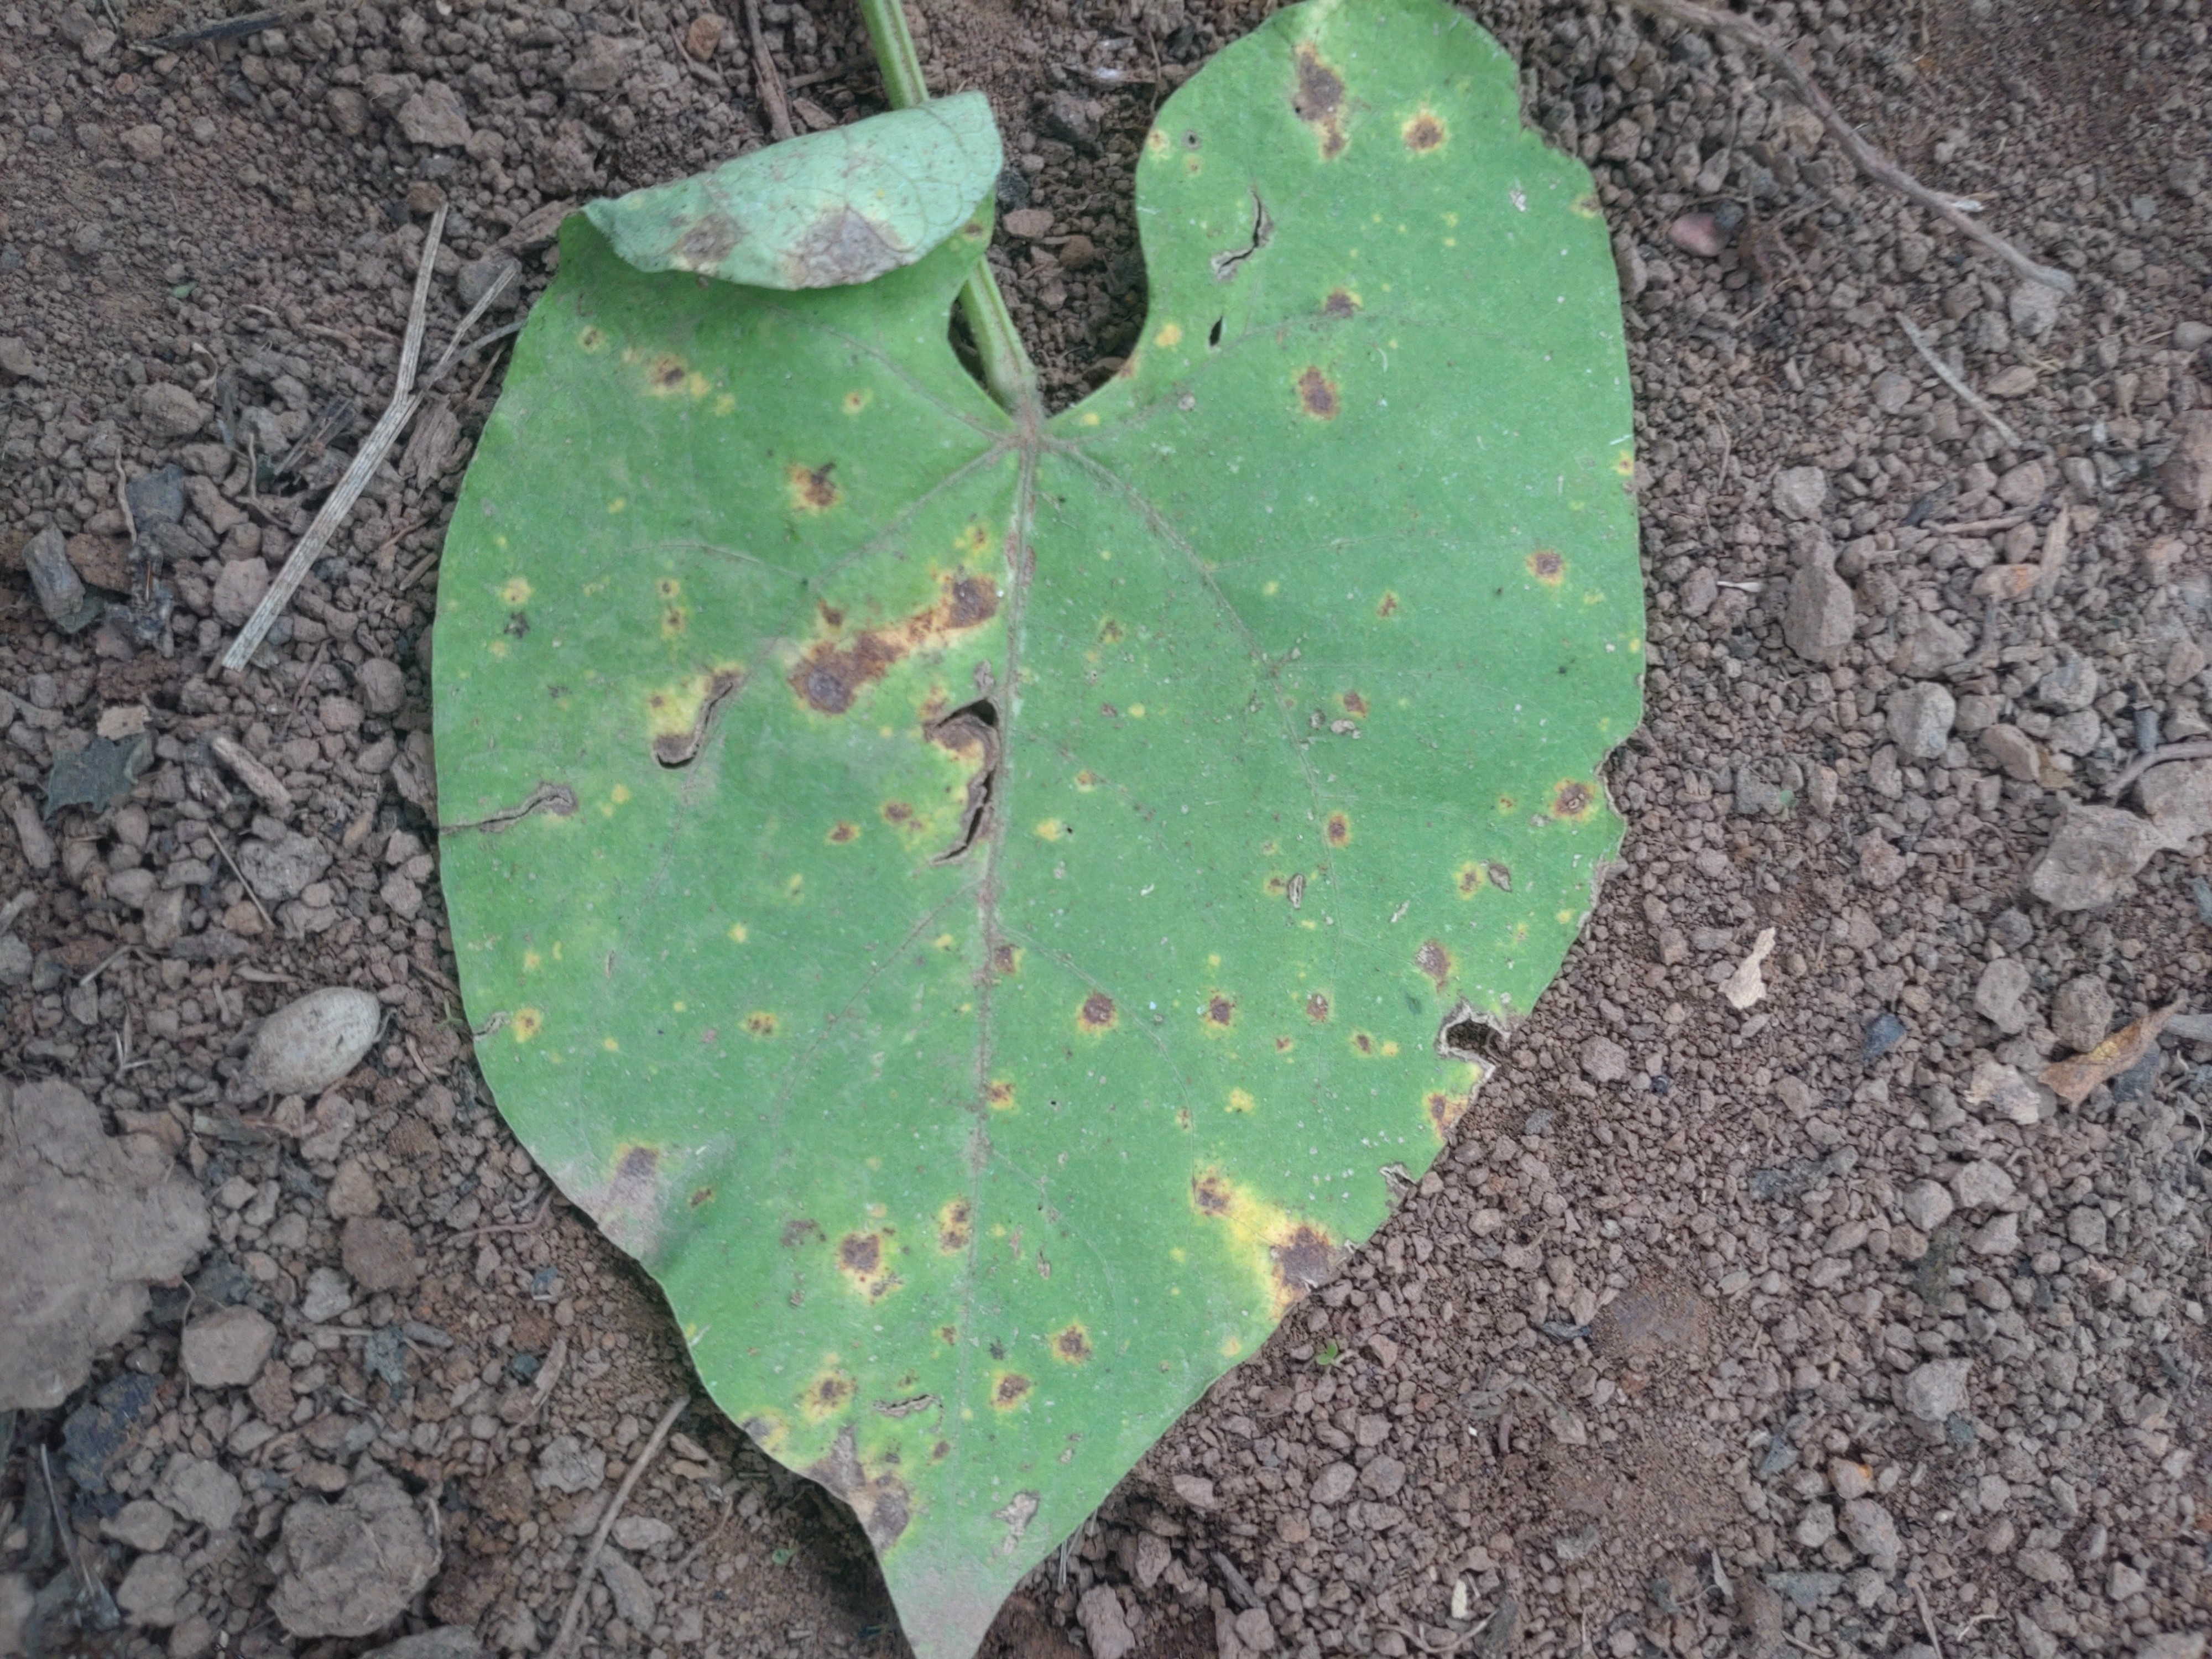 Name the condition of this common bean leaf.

rust
